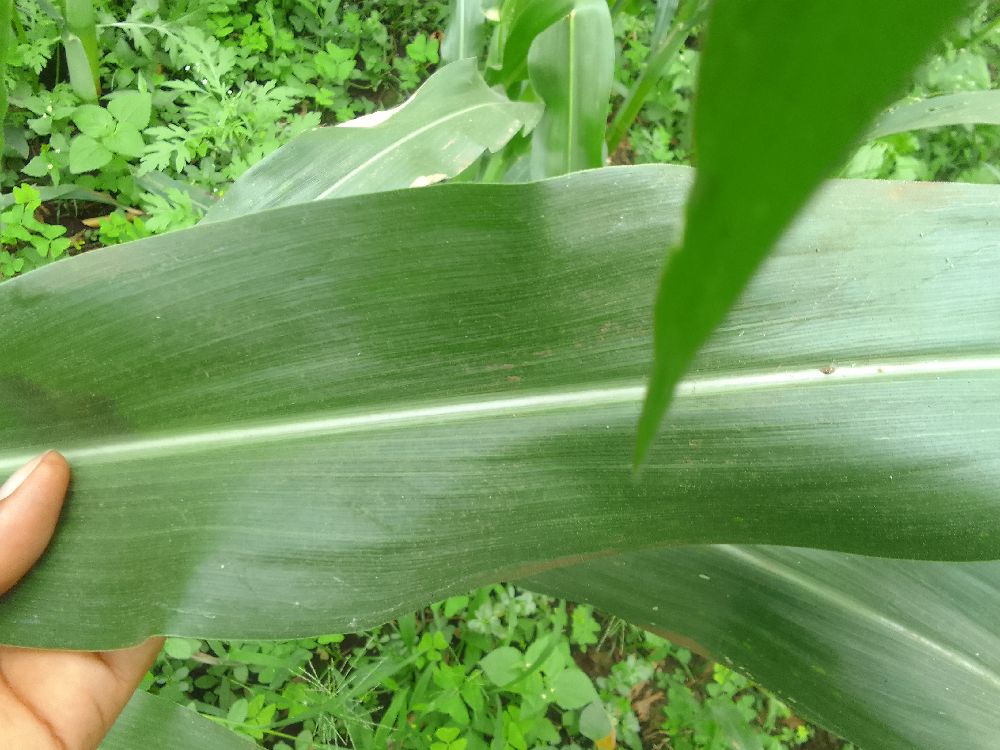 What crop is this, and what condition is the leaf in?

maize, healthy
